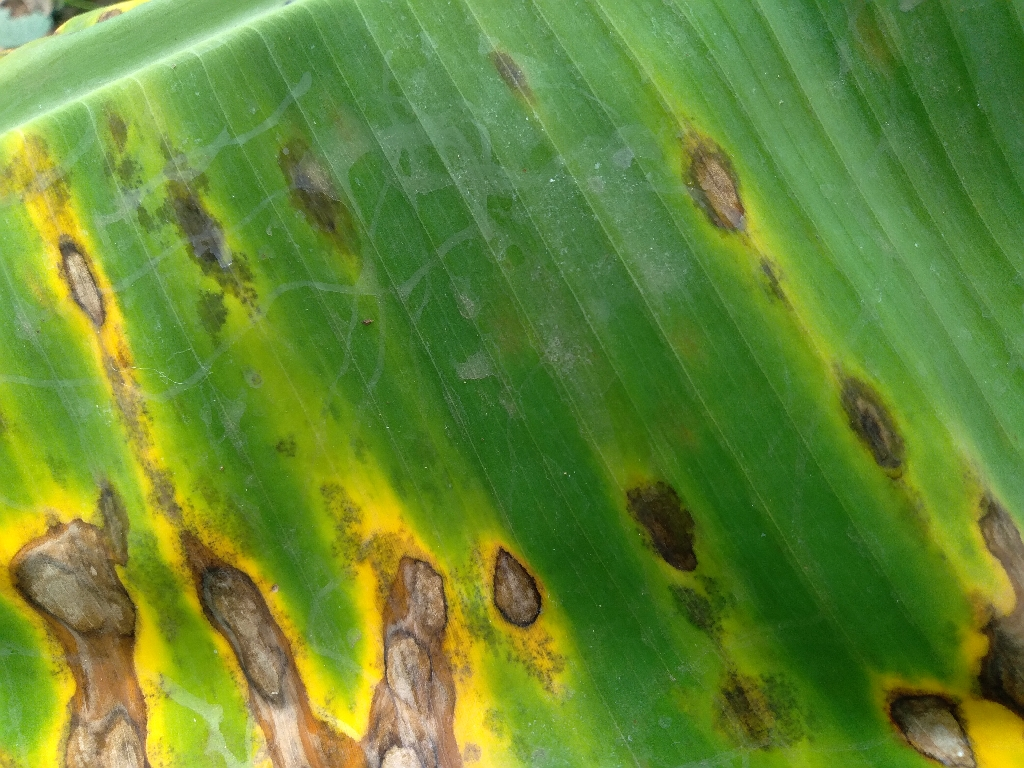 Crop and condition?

banana, black sigatoka
